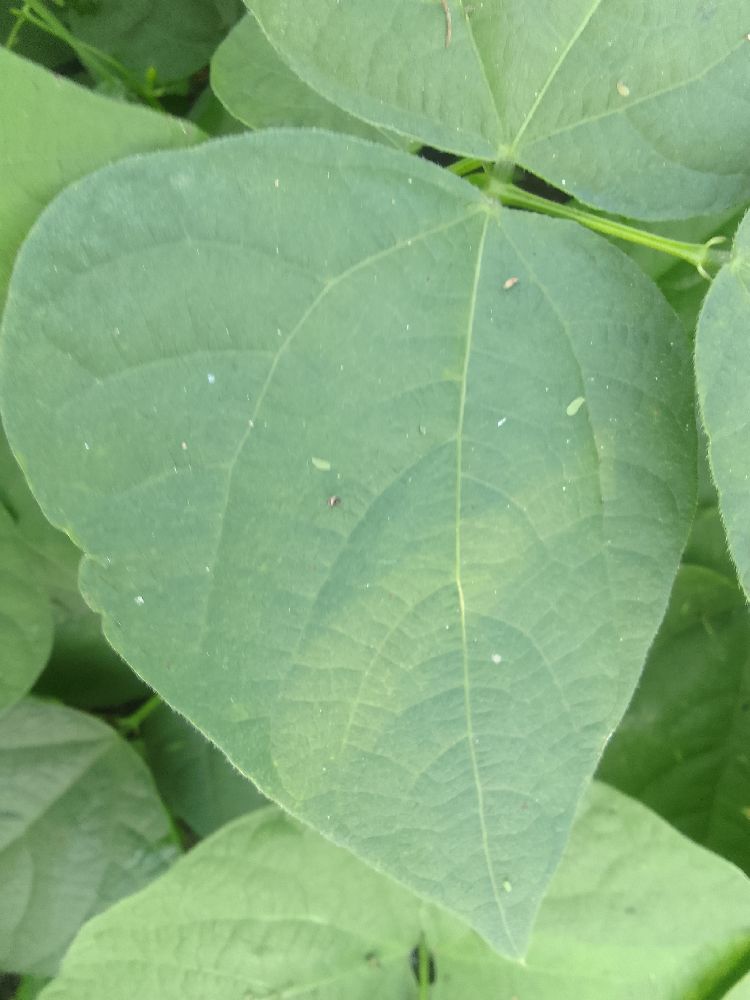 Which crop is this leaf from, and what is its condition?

common bean, healthy
